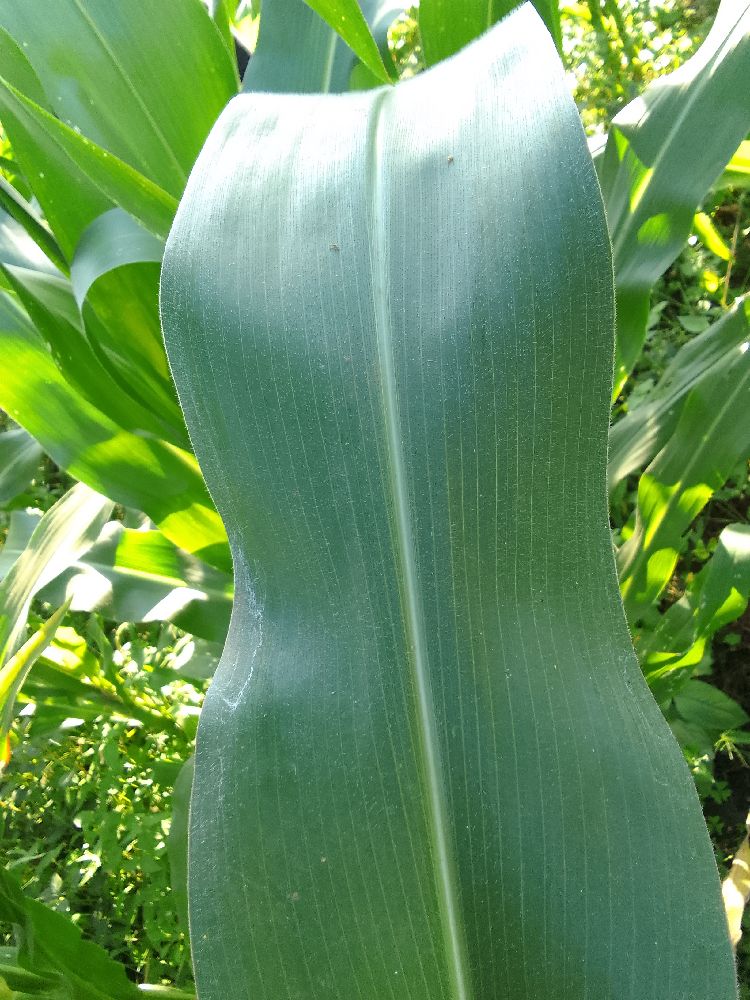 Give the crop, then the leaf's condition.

maize, healthy
